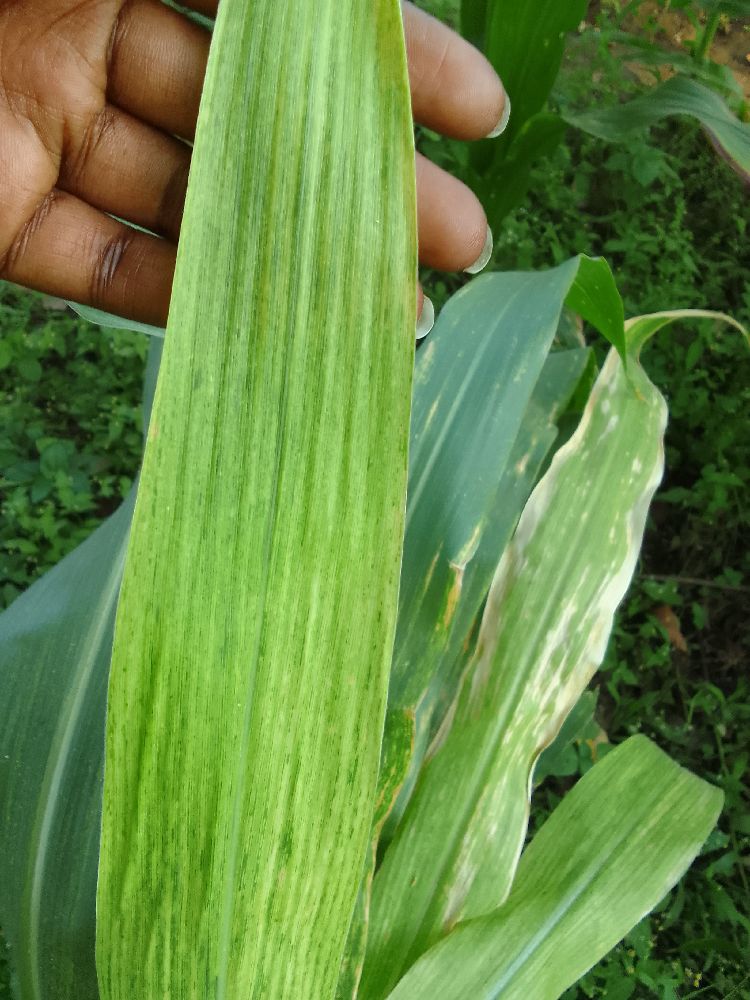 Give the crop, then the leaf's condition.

maize, maize lethal necrosis
